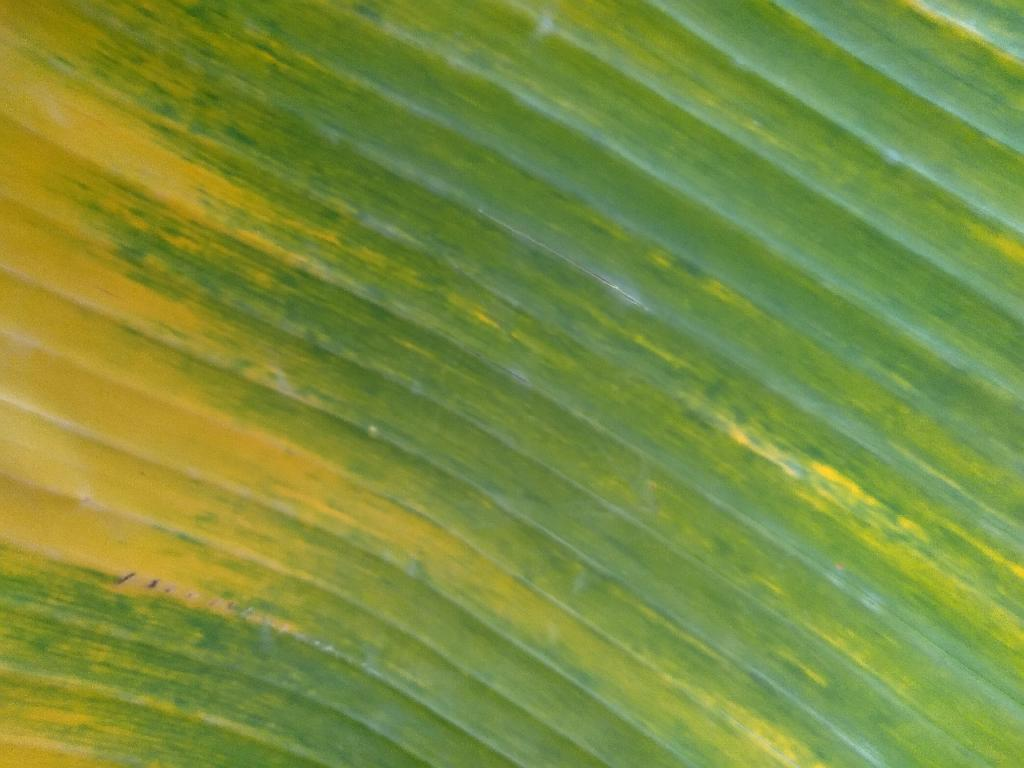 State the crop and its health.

banana, fusarium wilt race 1
